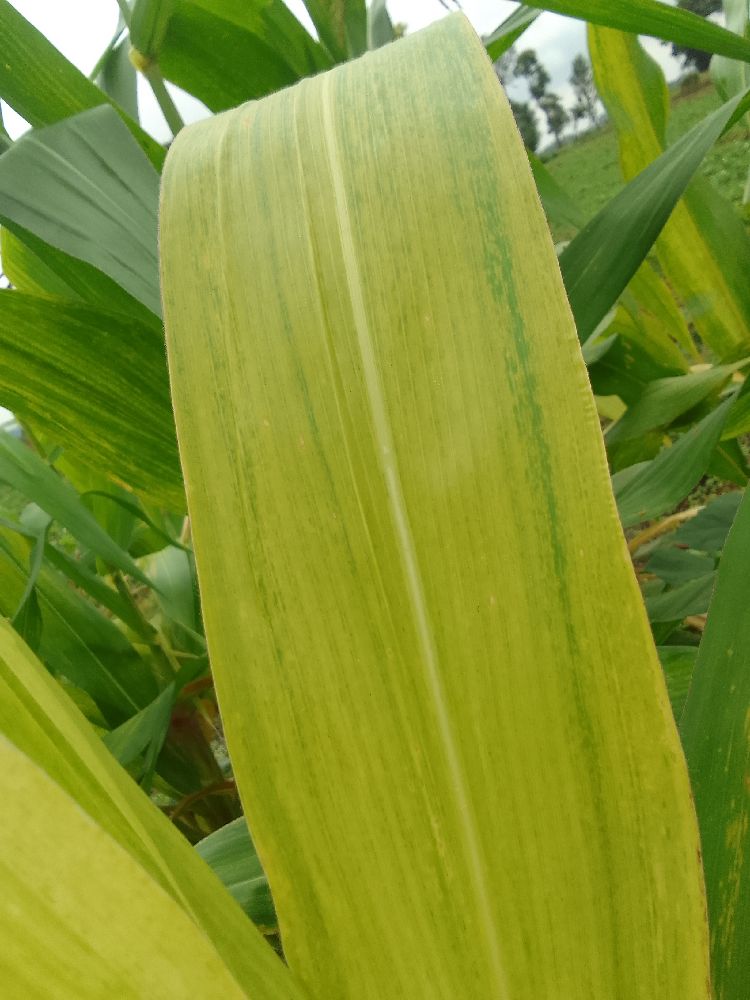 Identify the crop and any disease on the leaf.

maize, maize lethal necrosis
